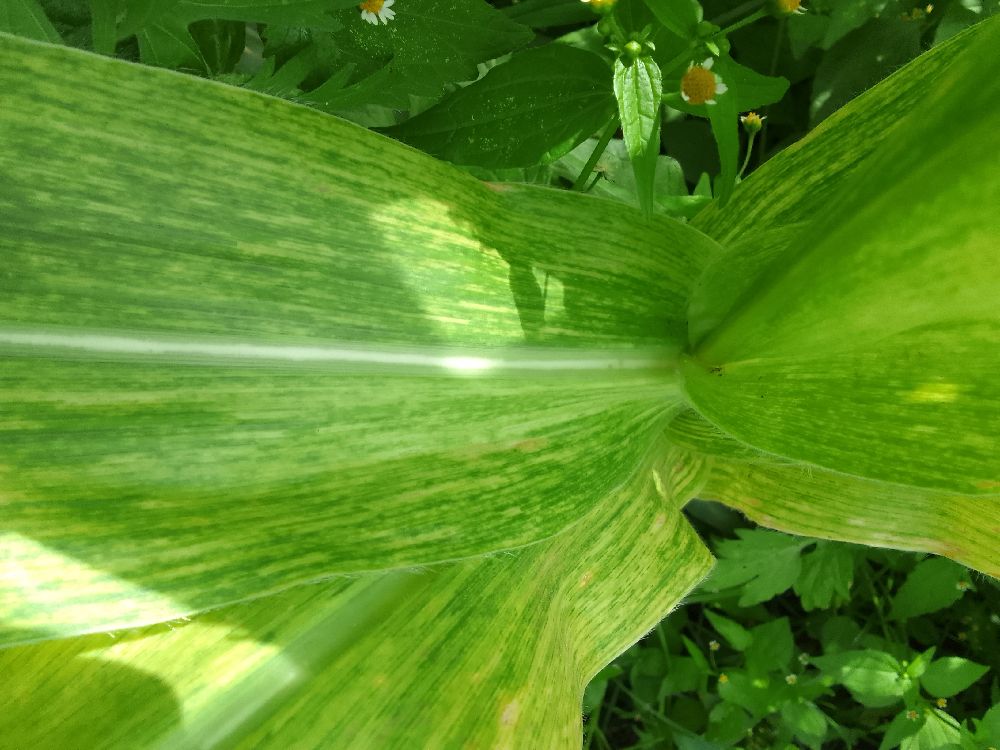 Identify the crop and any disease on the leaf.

maize, maize lethal necrosis
